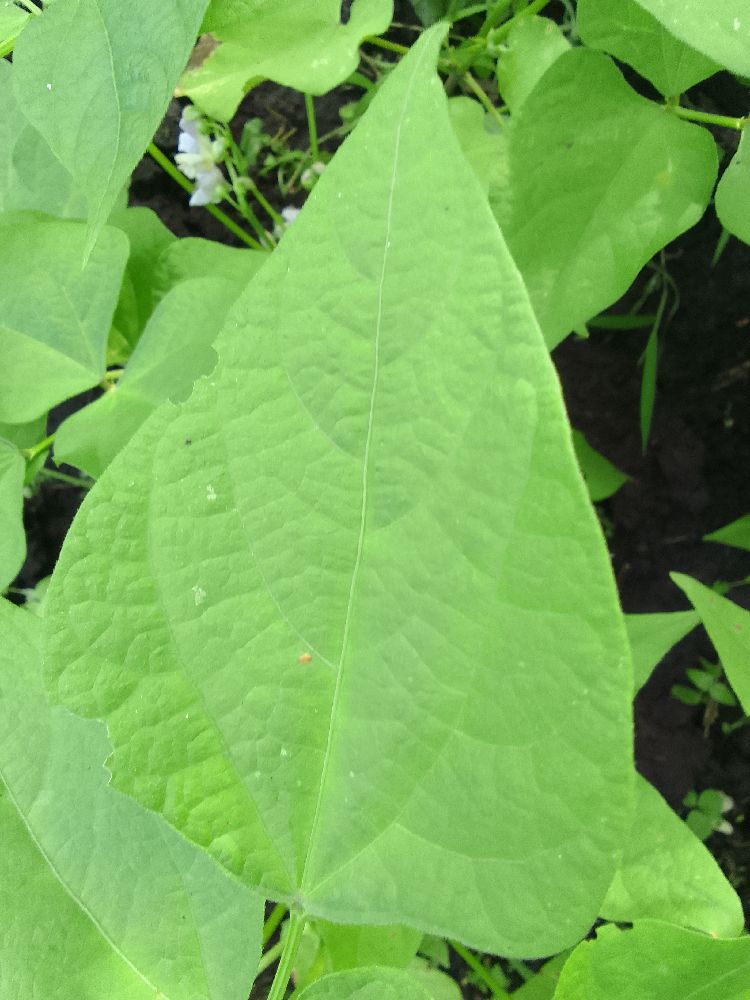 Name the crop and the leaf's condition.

common bean, healthy
